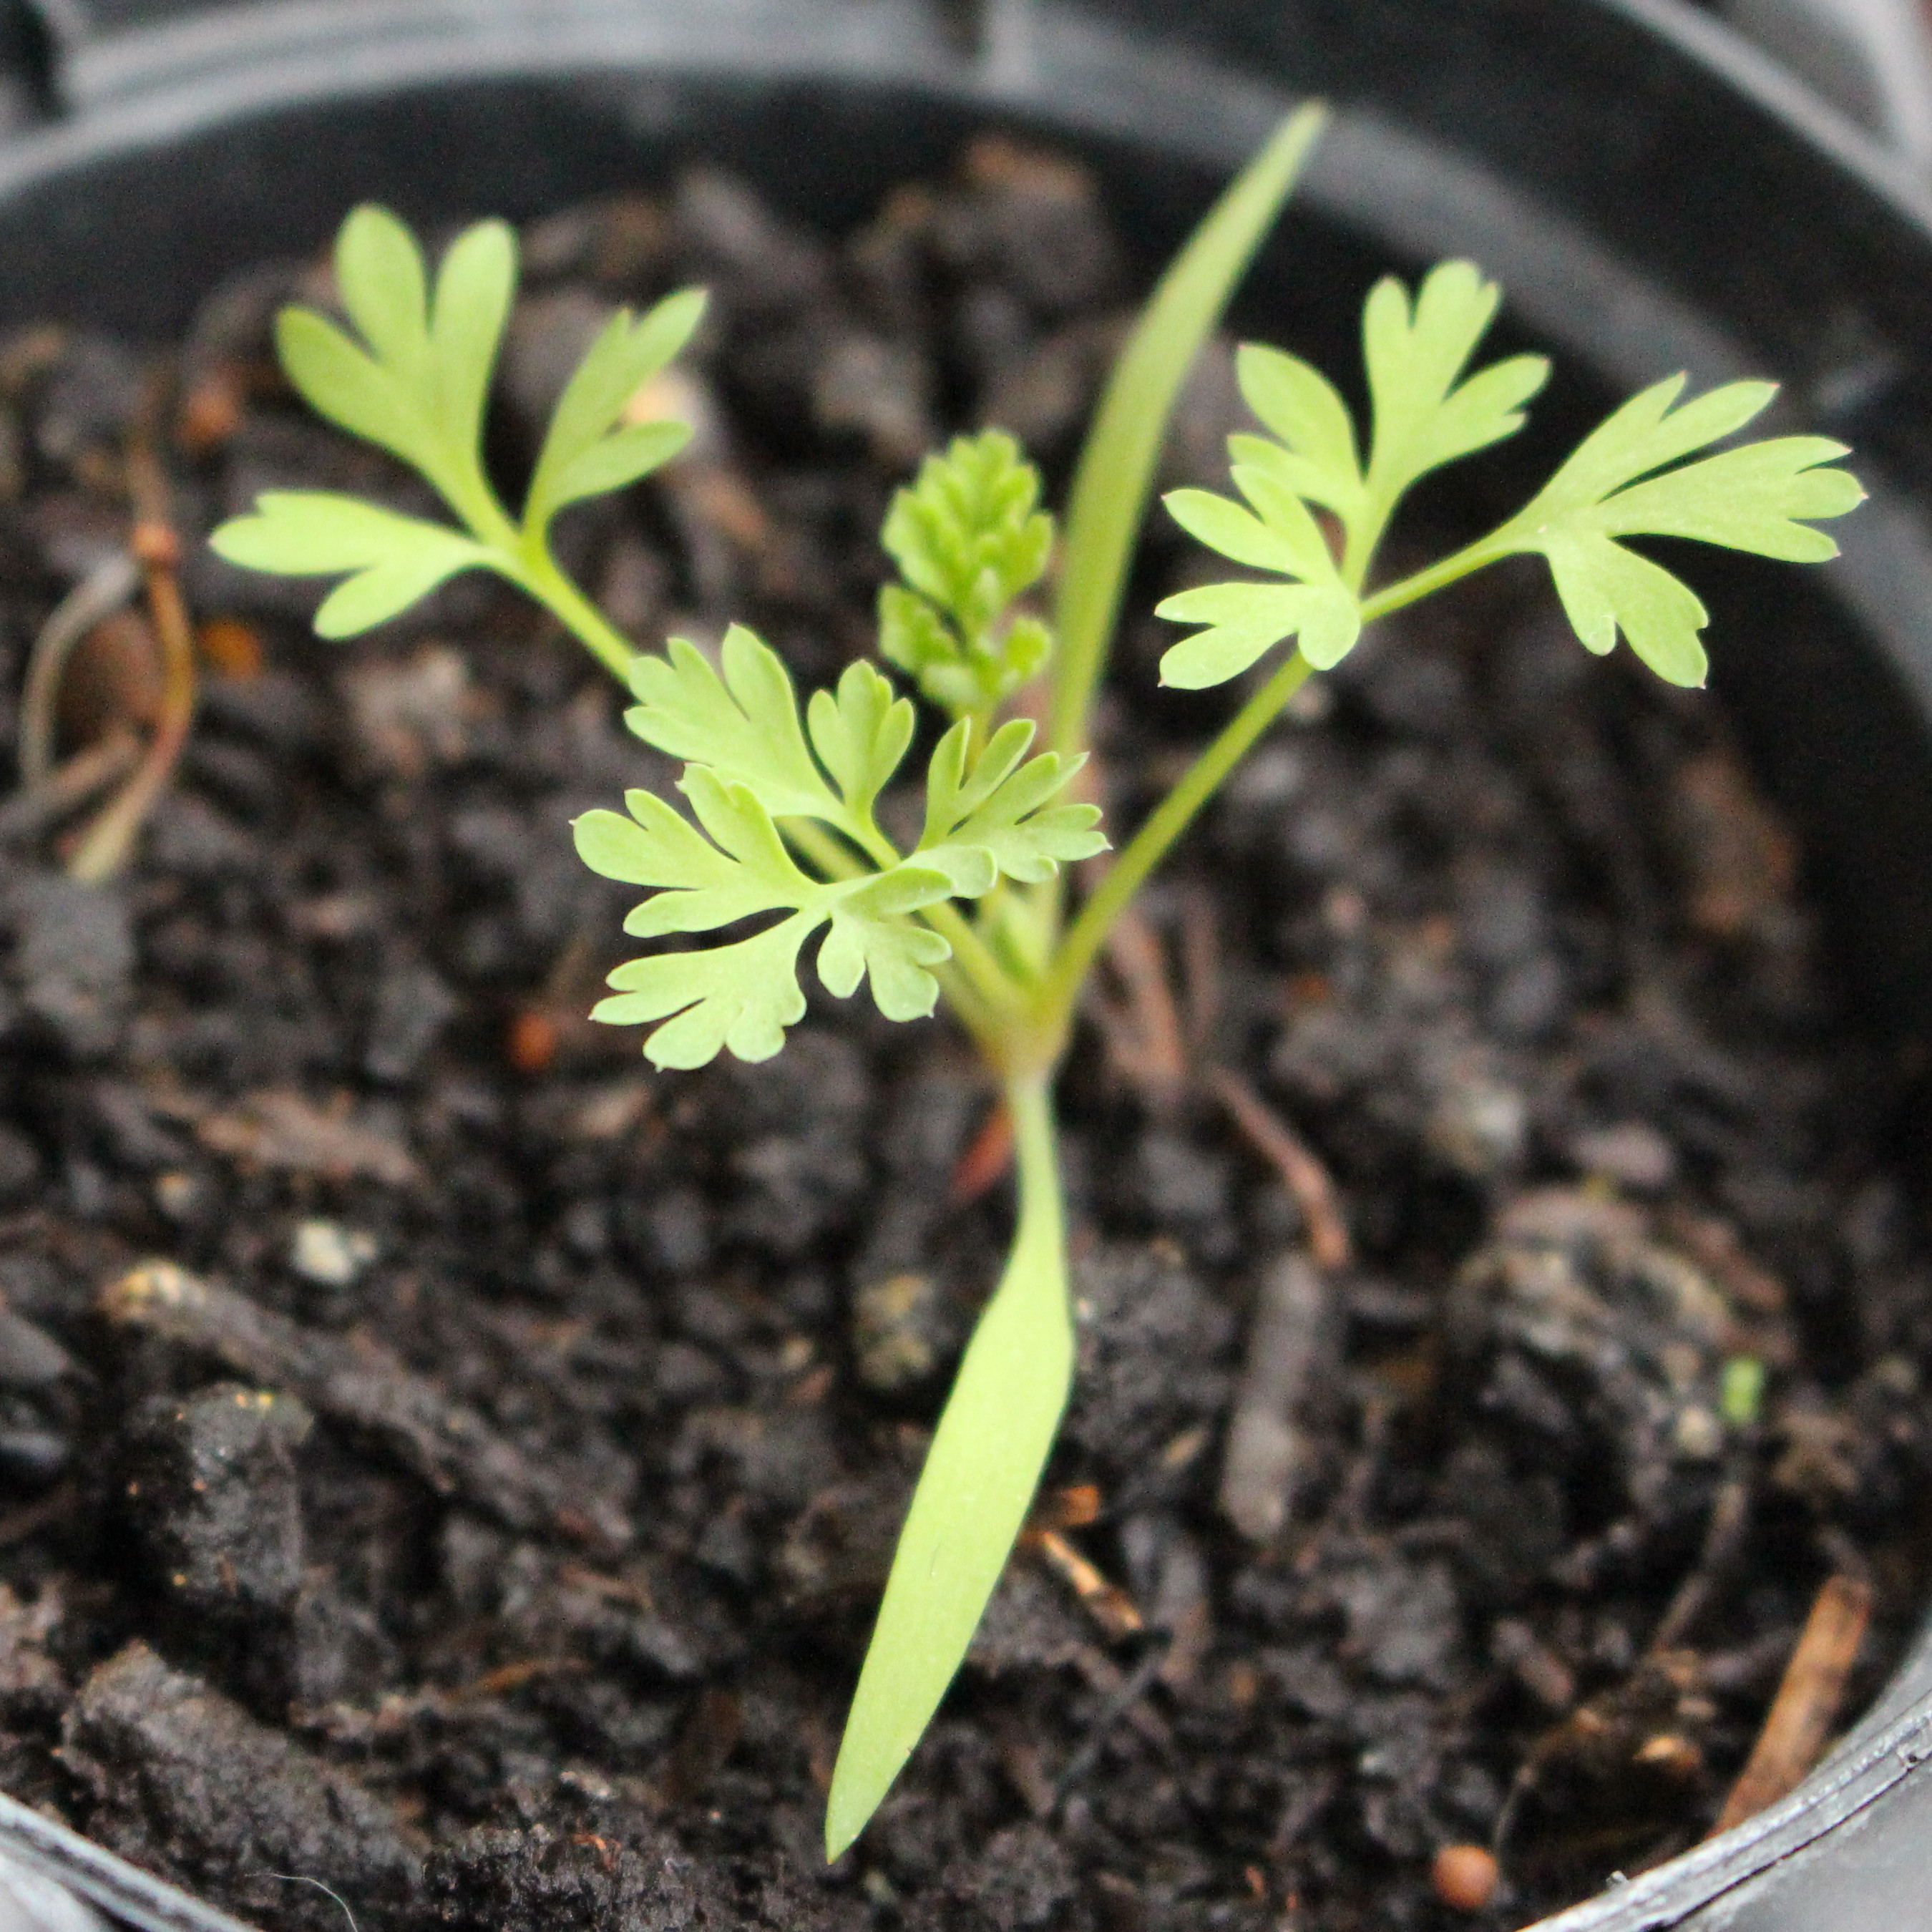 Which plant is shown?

Fumaria officinalis
